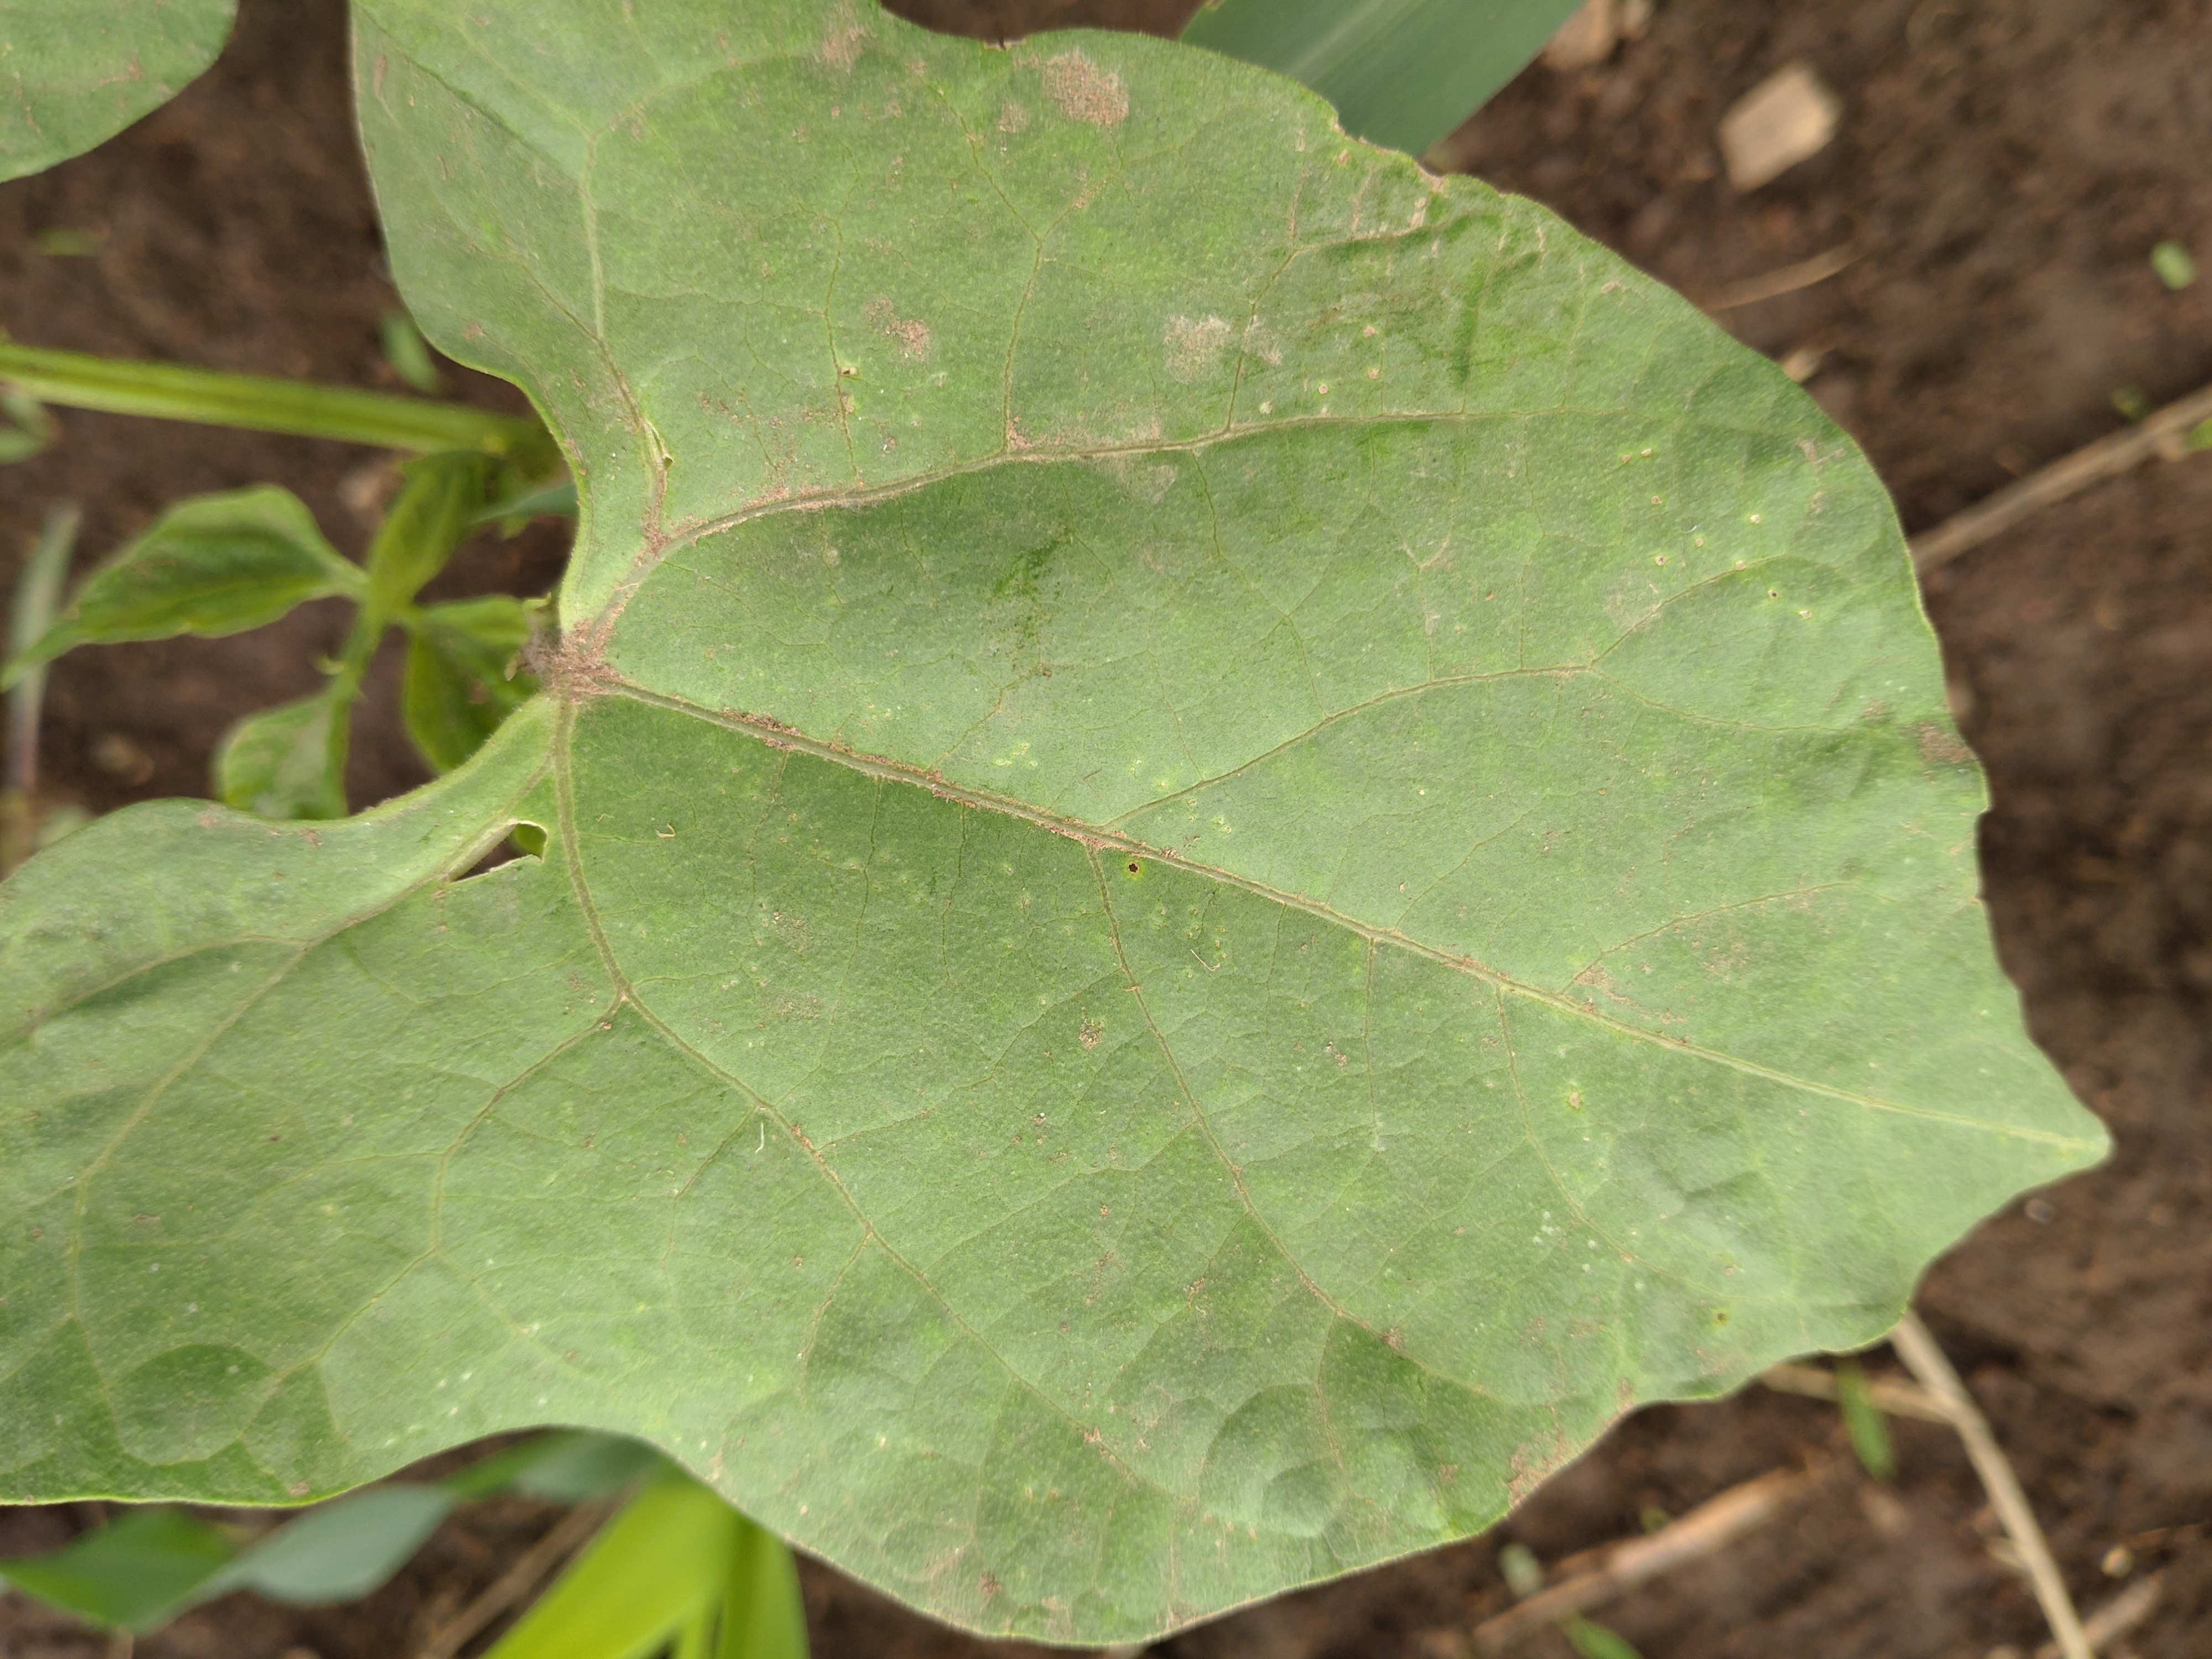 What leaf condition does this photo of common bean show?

healthy
